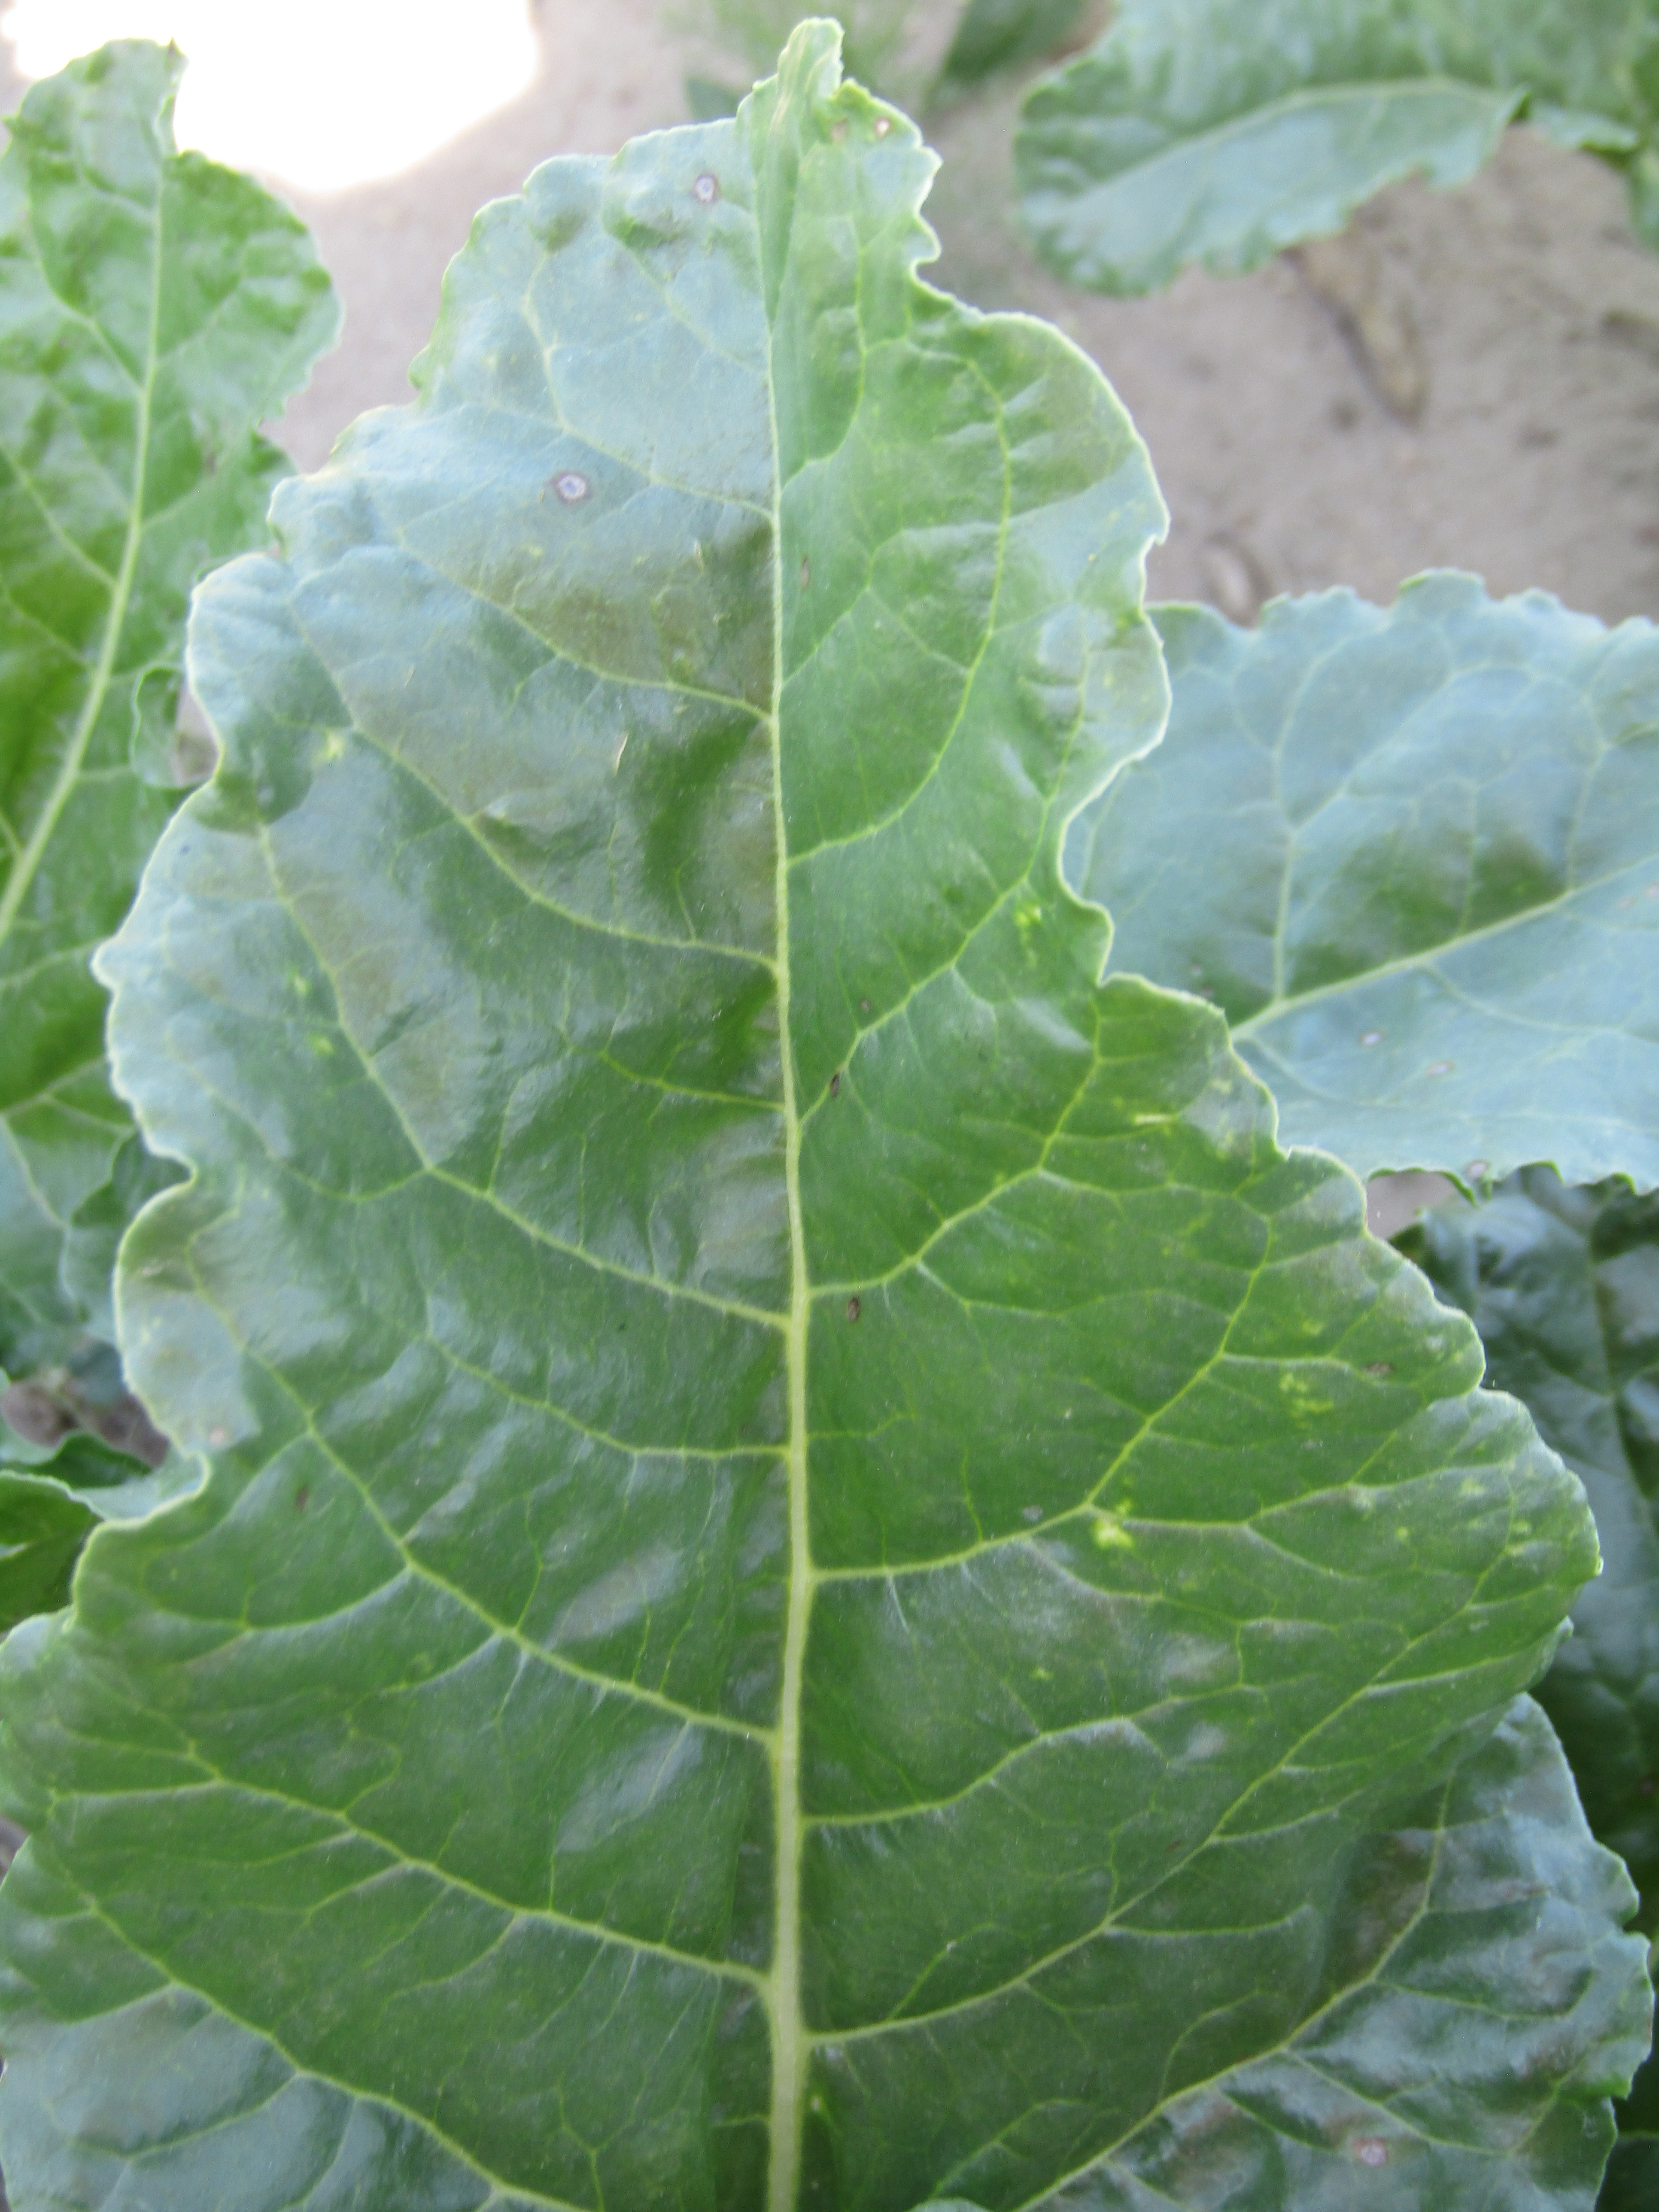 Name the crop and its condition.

beet, cercospora
